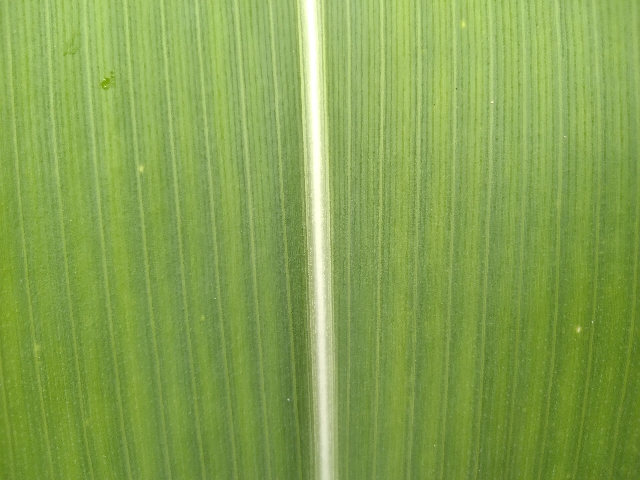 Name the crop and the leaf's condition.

maize, healthy
